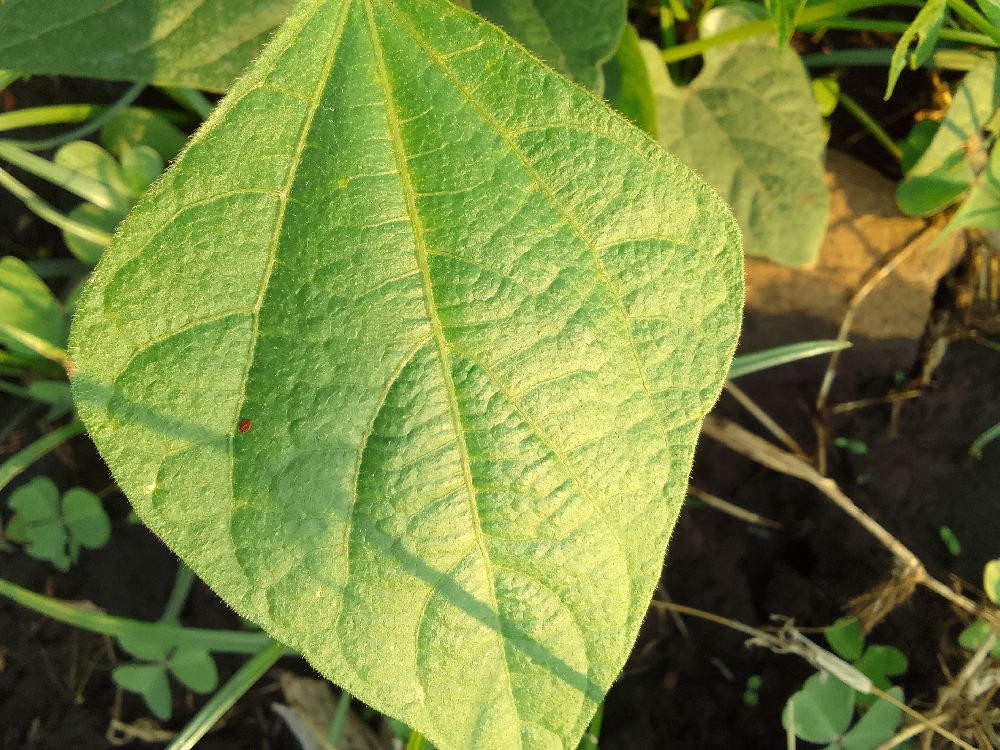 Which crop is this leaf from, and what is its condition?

common bean, healthy
